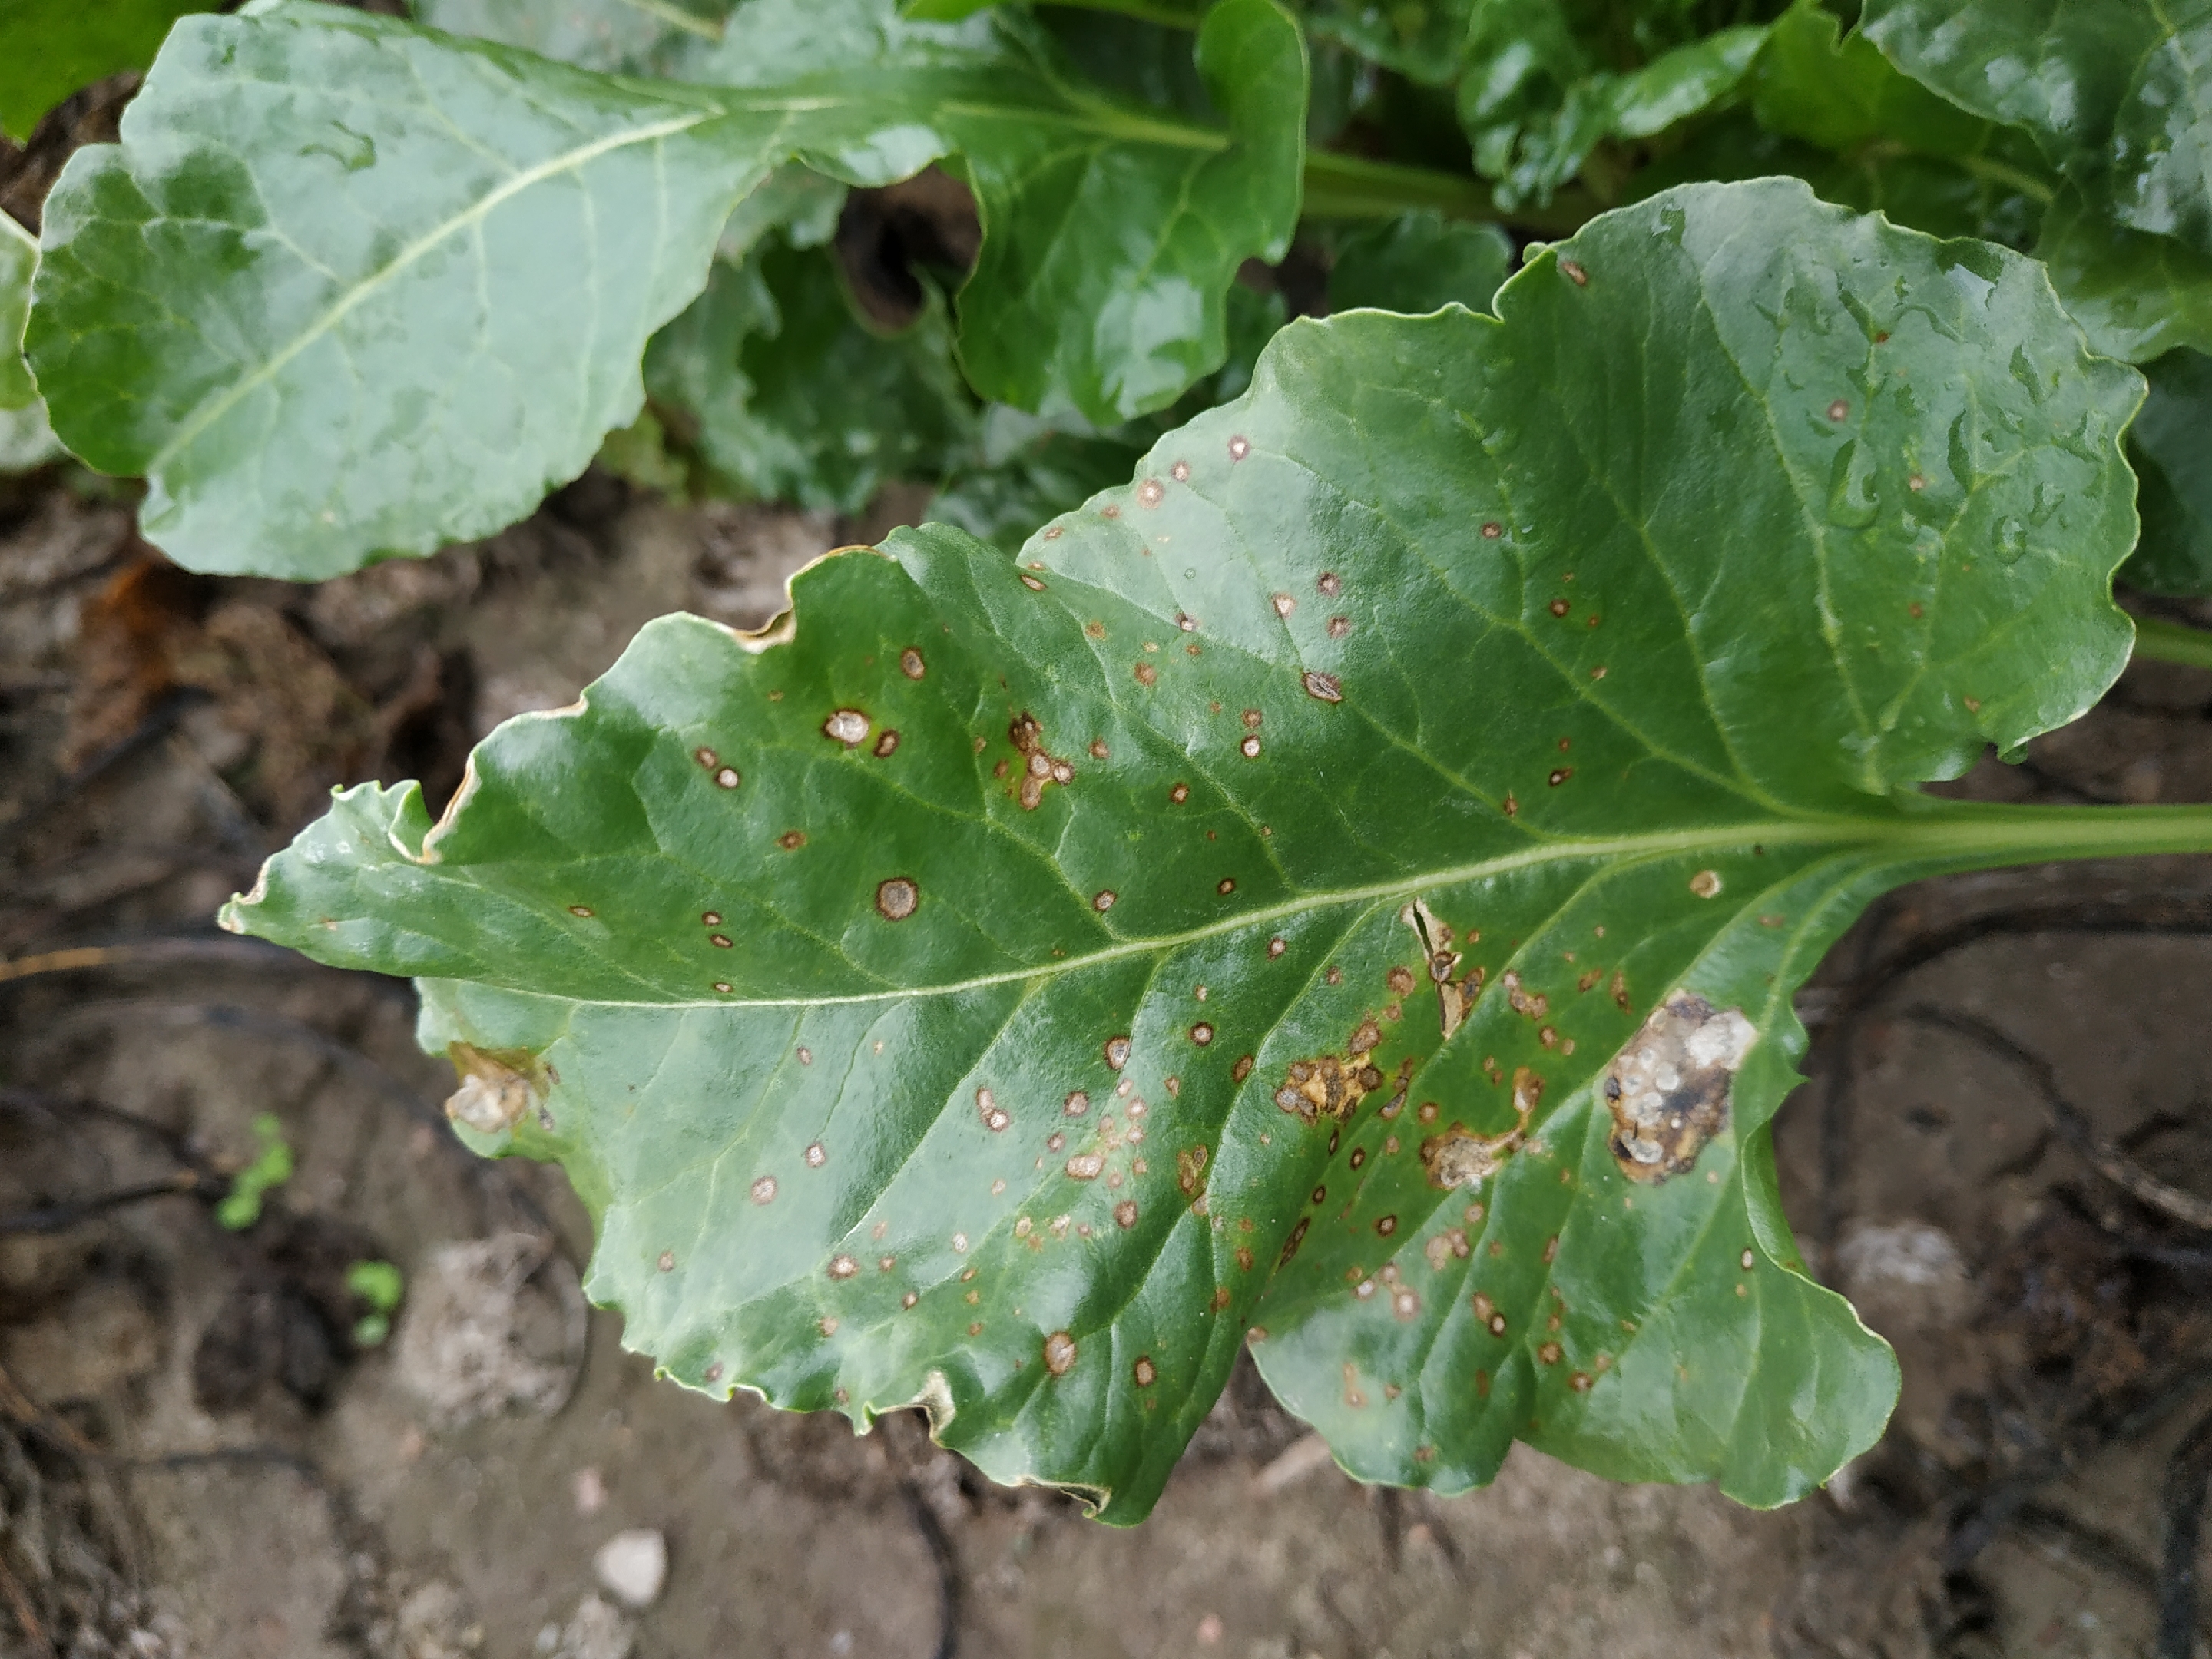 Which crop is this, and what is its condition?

beet, cercospora
